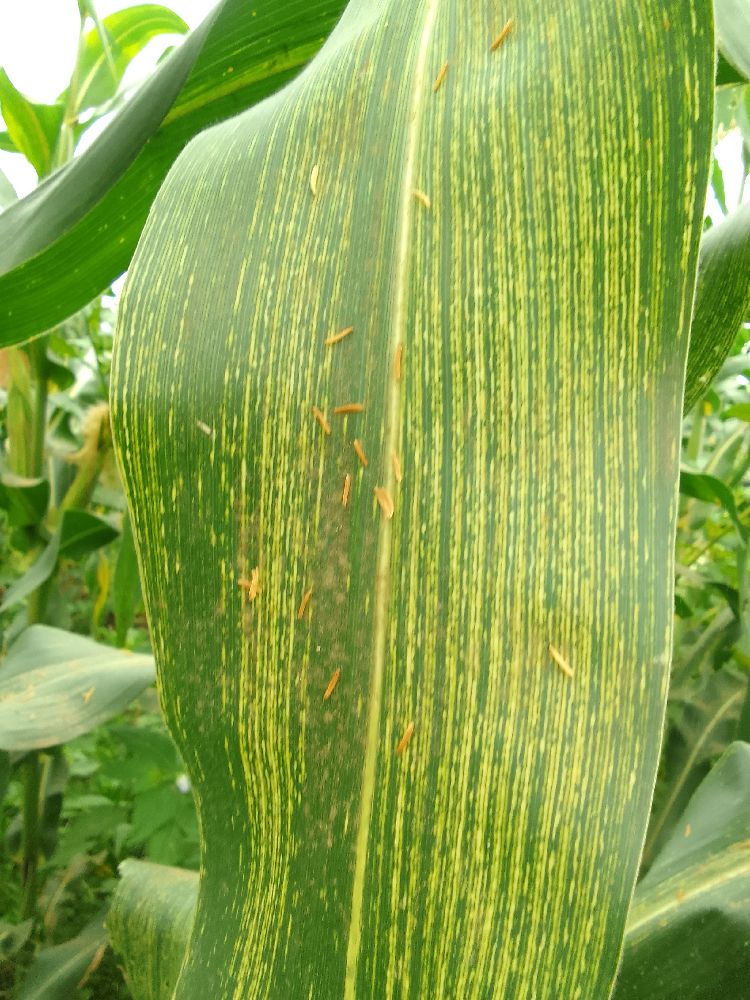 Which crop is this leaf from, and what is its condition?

maize, maize streak virus
